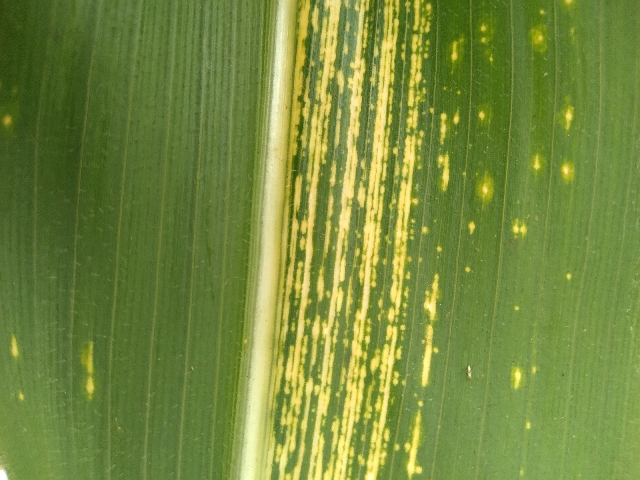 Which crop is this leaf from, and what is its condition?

maize, maize streak virus
